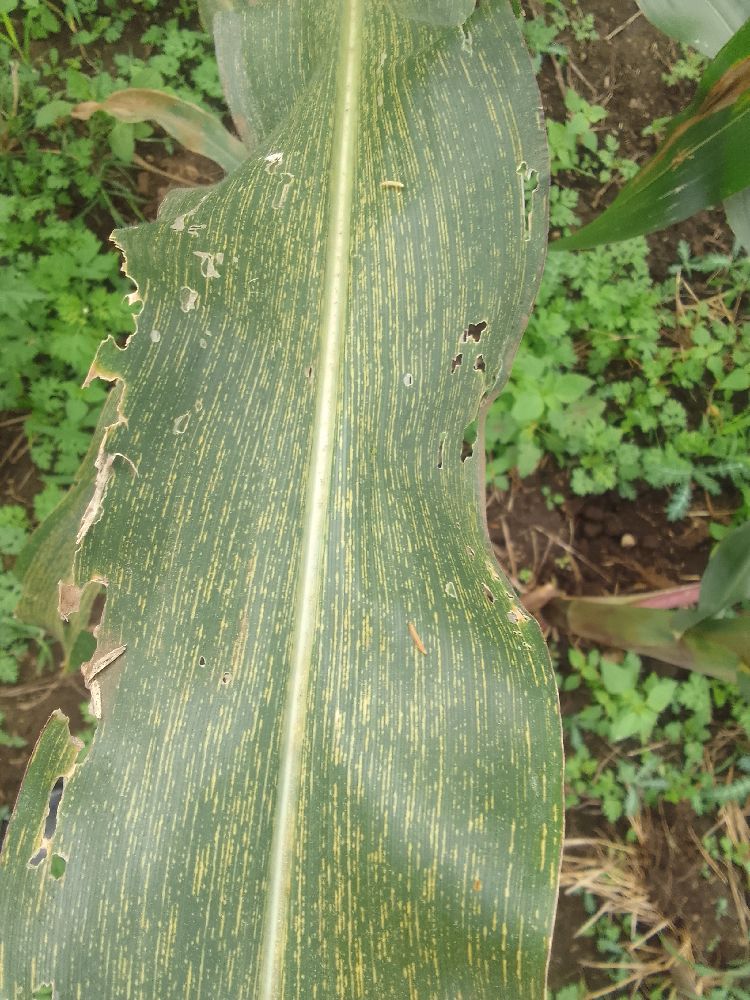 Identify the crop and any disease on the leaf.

maize, maize streak virus
